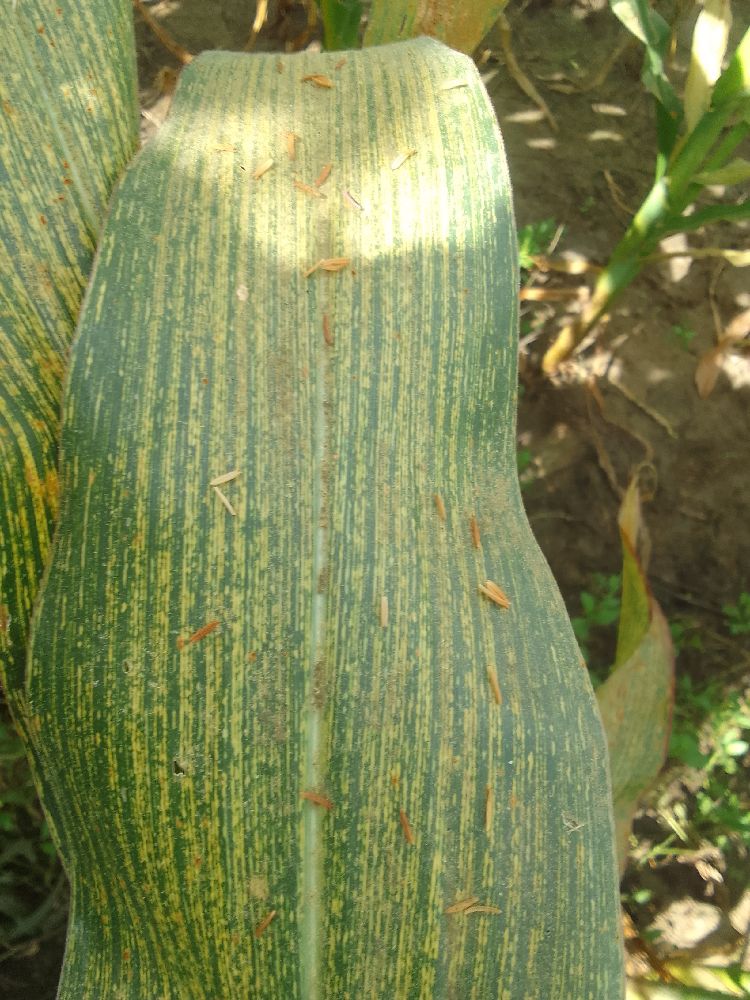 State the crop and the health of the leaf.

maize, maize streak virus
